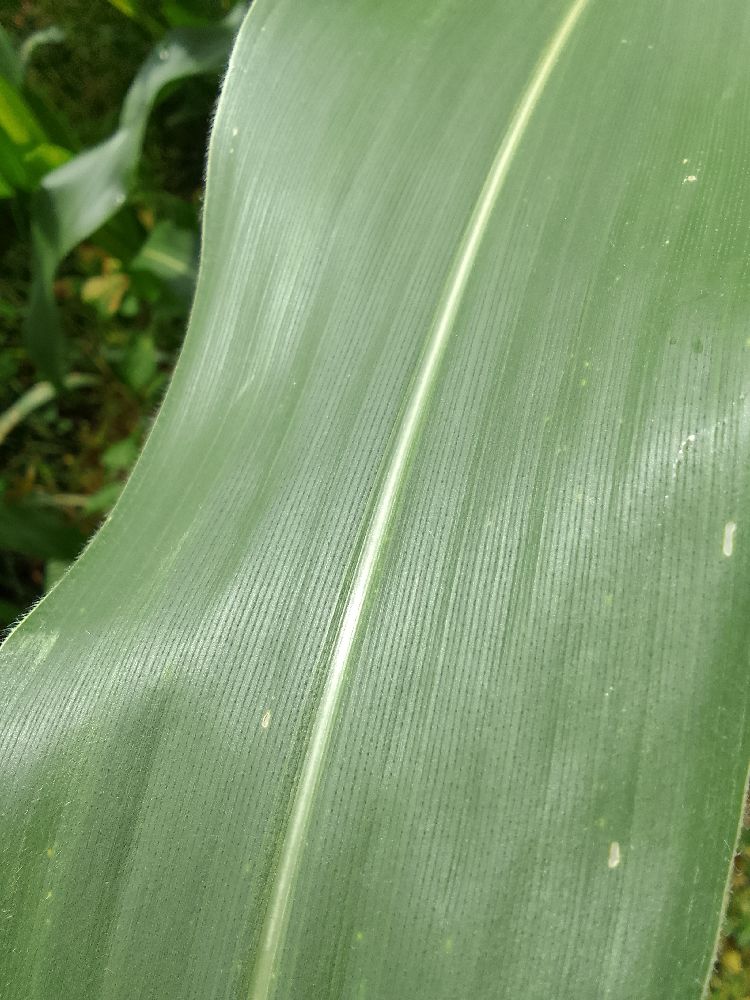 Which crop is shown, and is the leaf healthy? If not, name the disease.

maize, healthy
